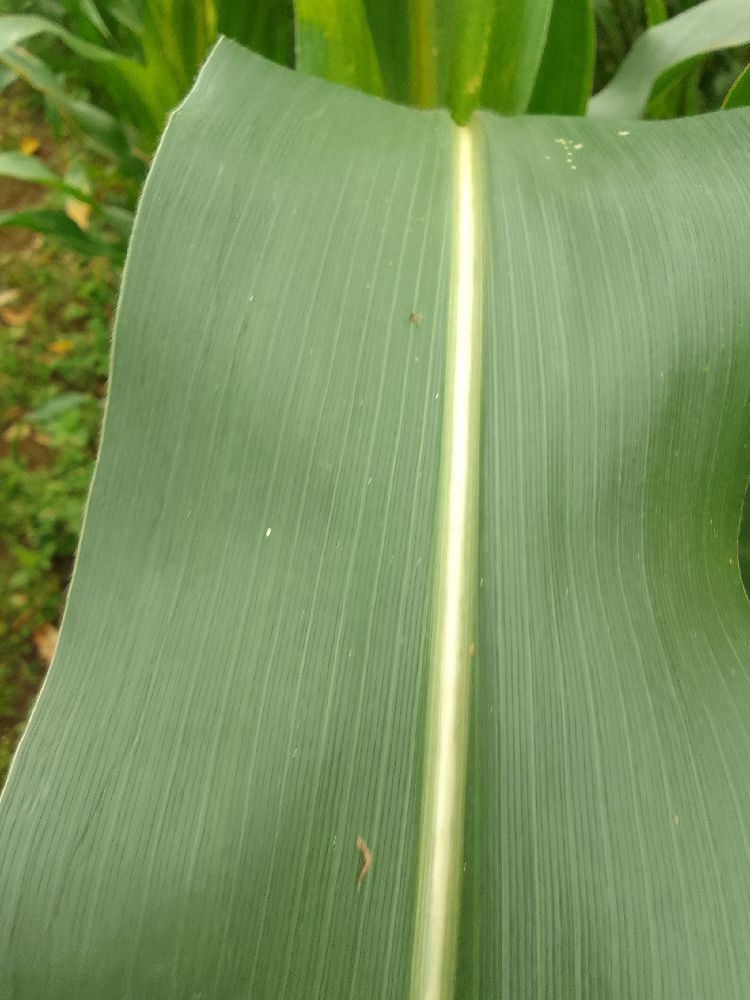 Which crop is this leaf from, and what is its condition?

maize, healthy
